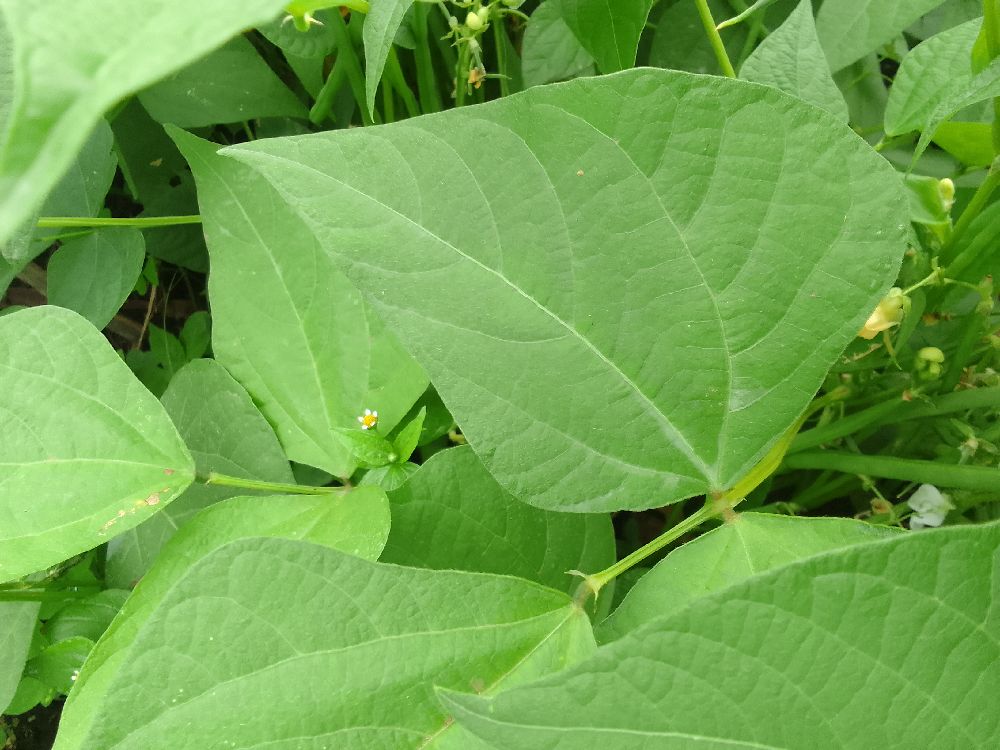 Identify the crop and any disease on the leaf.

common bean, healthy
